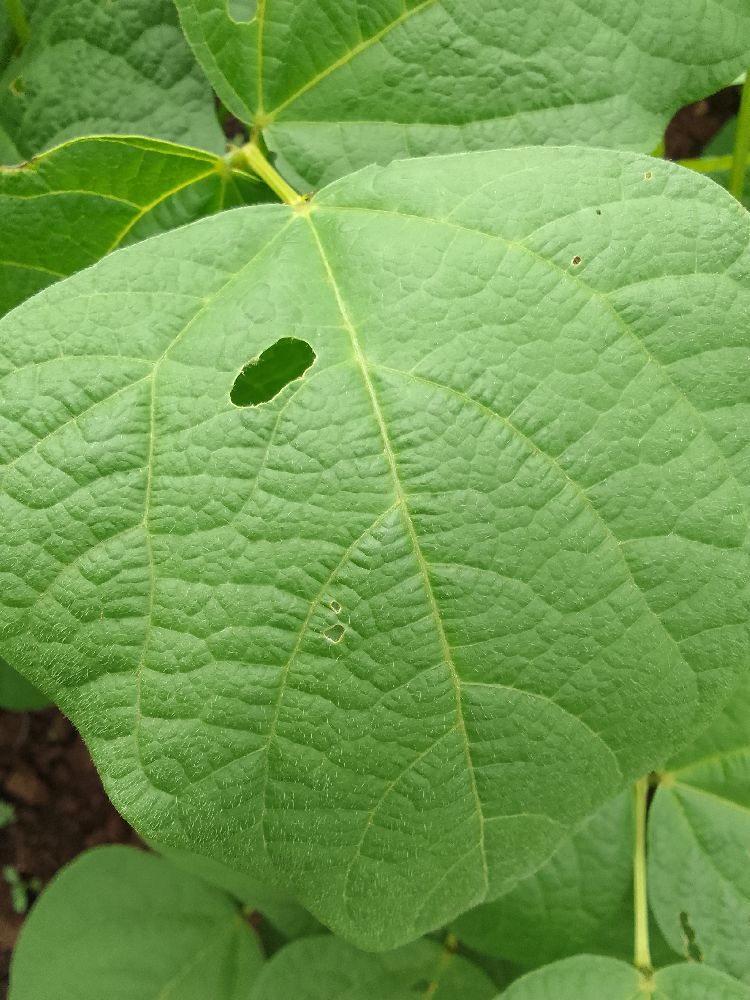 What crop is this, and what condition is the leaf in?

common bean, healthy
